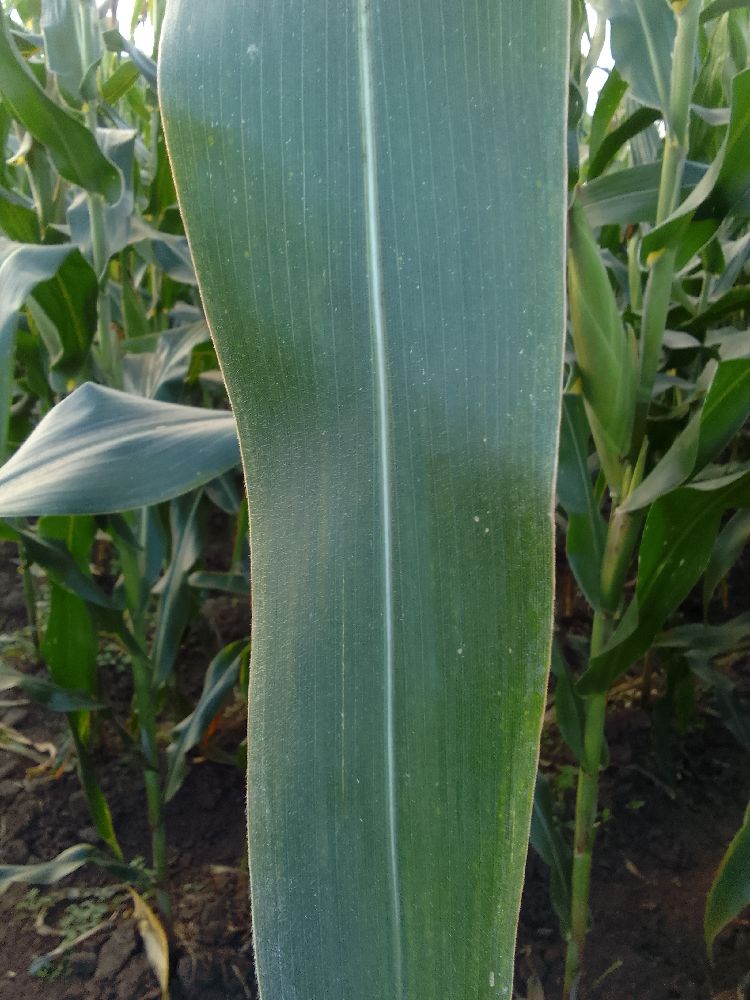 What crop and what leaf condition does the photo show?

maize, healthy
